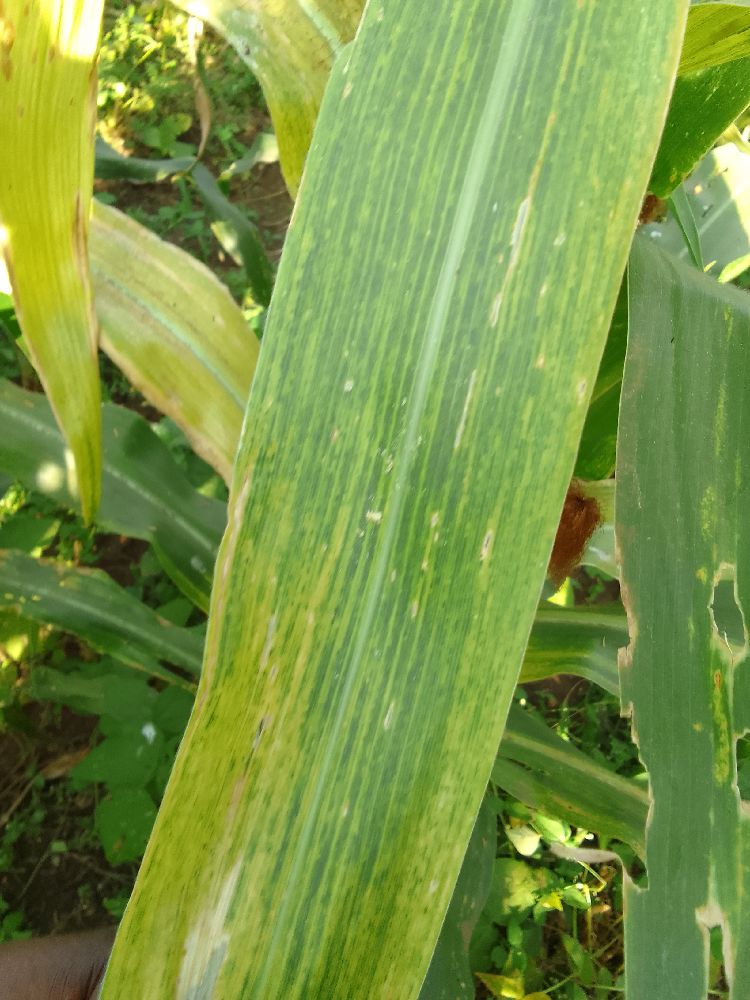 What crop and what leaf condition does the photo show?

maize, maize lethal necrosis
